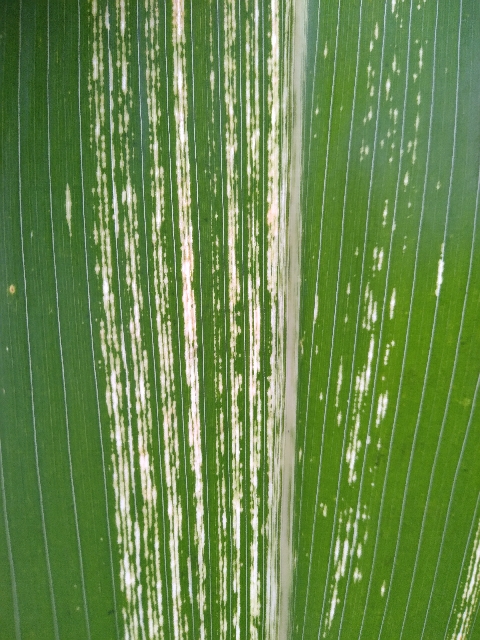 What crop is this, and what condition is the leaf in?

maize, maize streak virus
